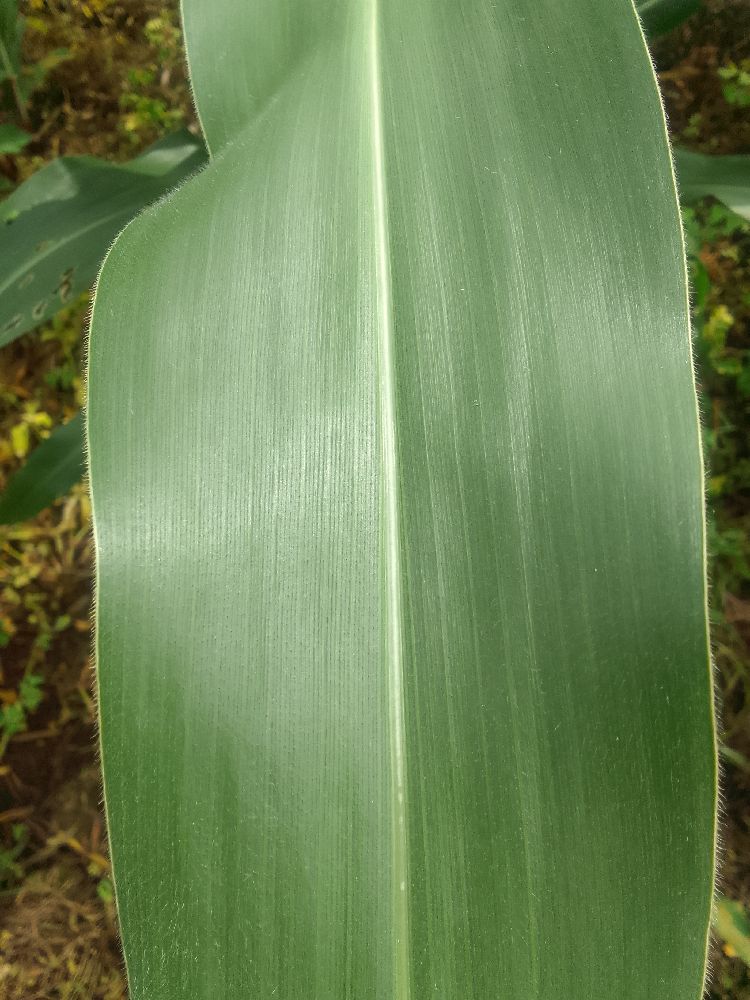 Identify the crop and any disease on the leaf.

maize, healthy
